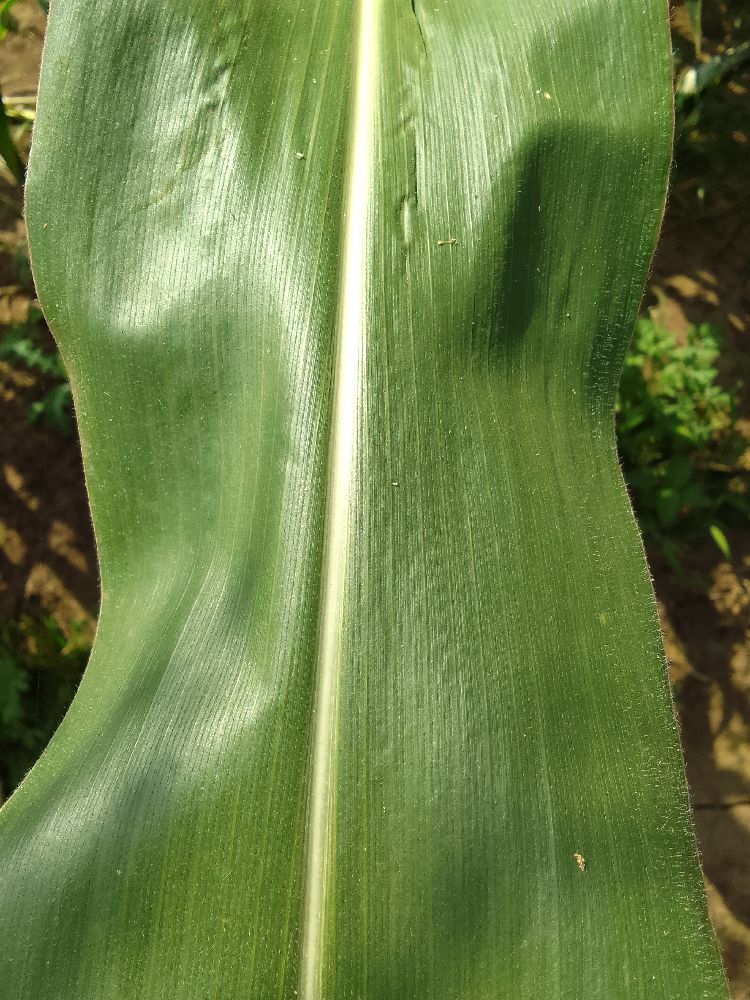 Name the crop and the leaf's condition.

maize, healthy
